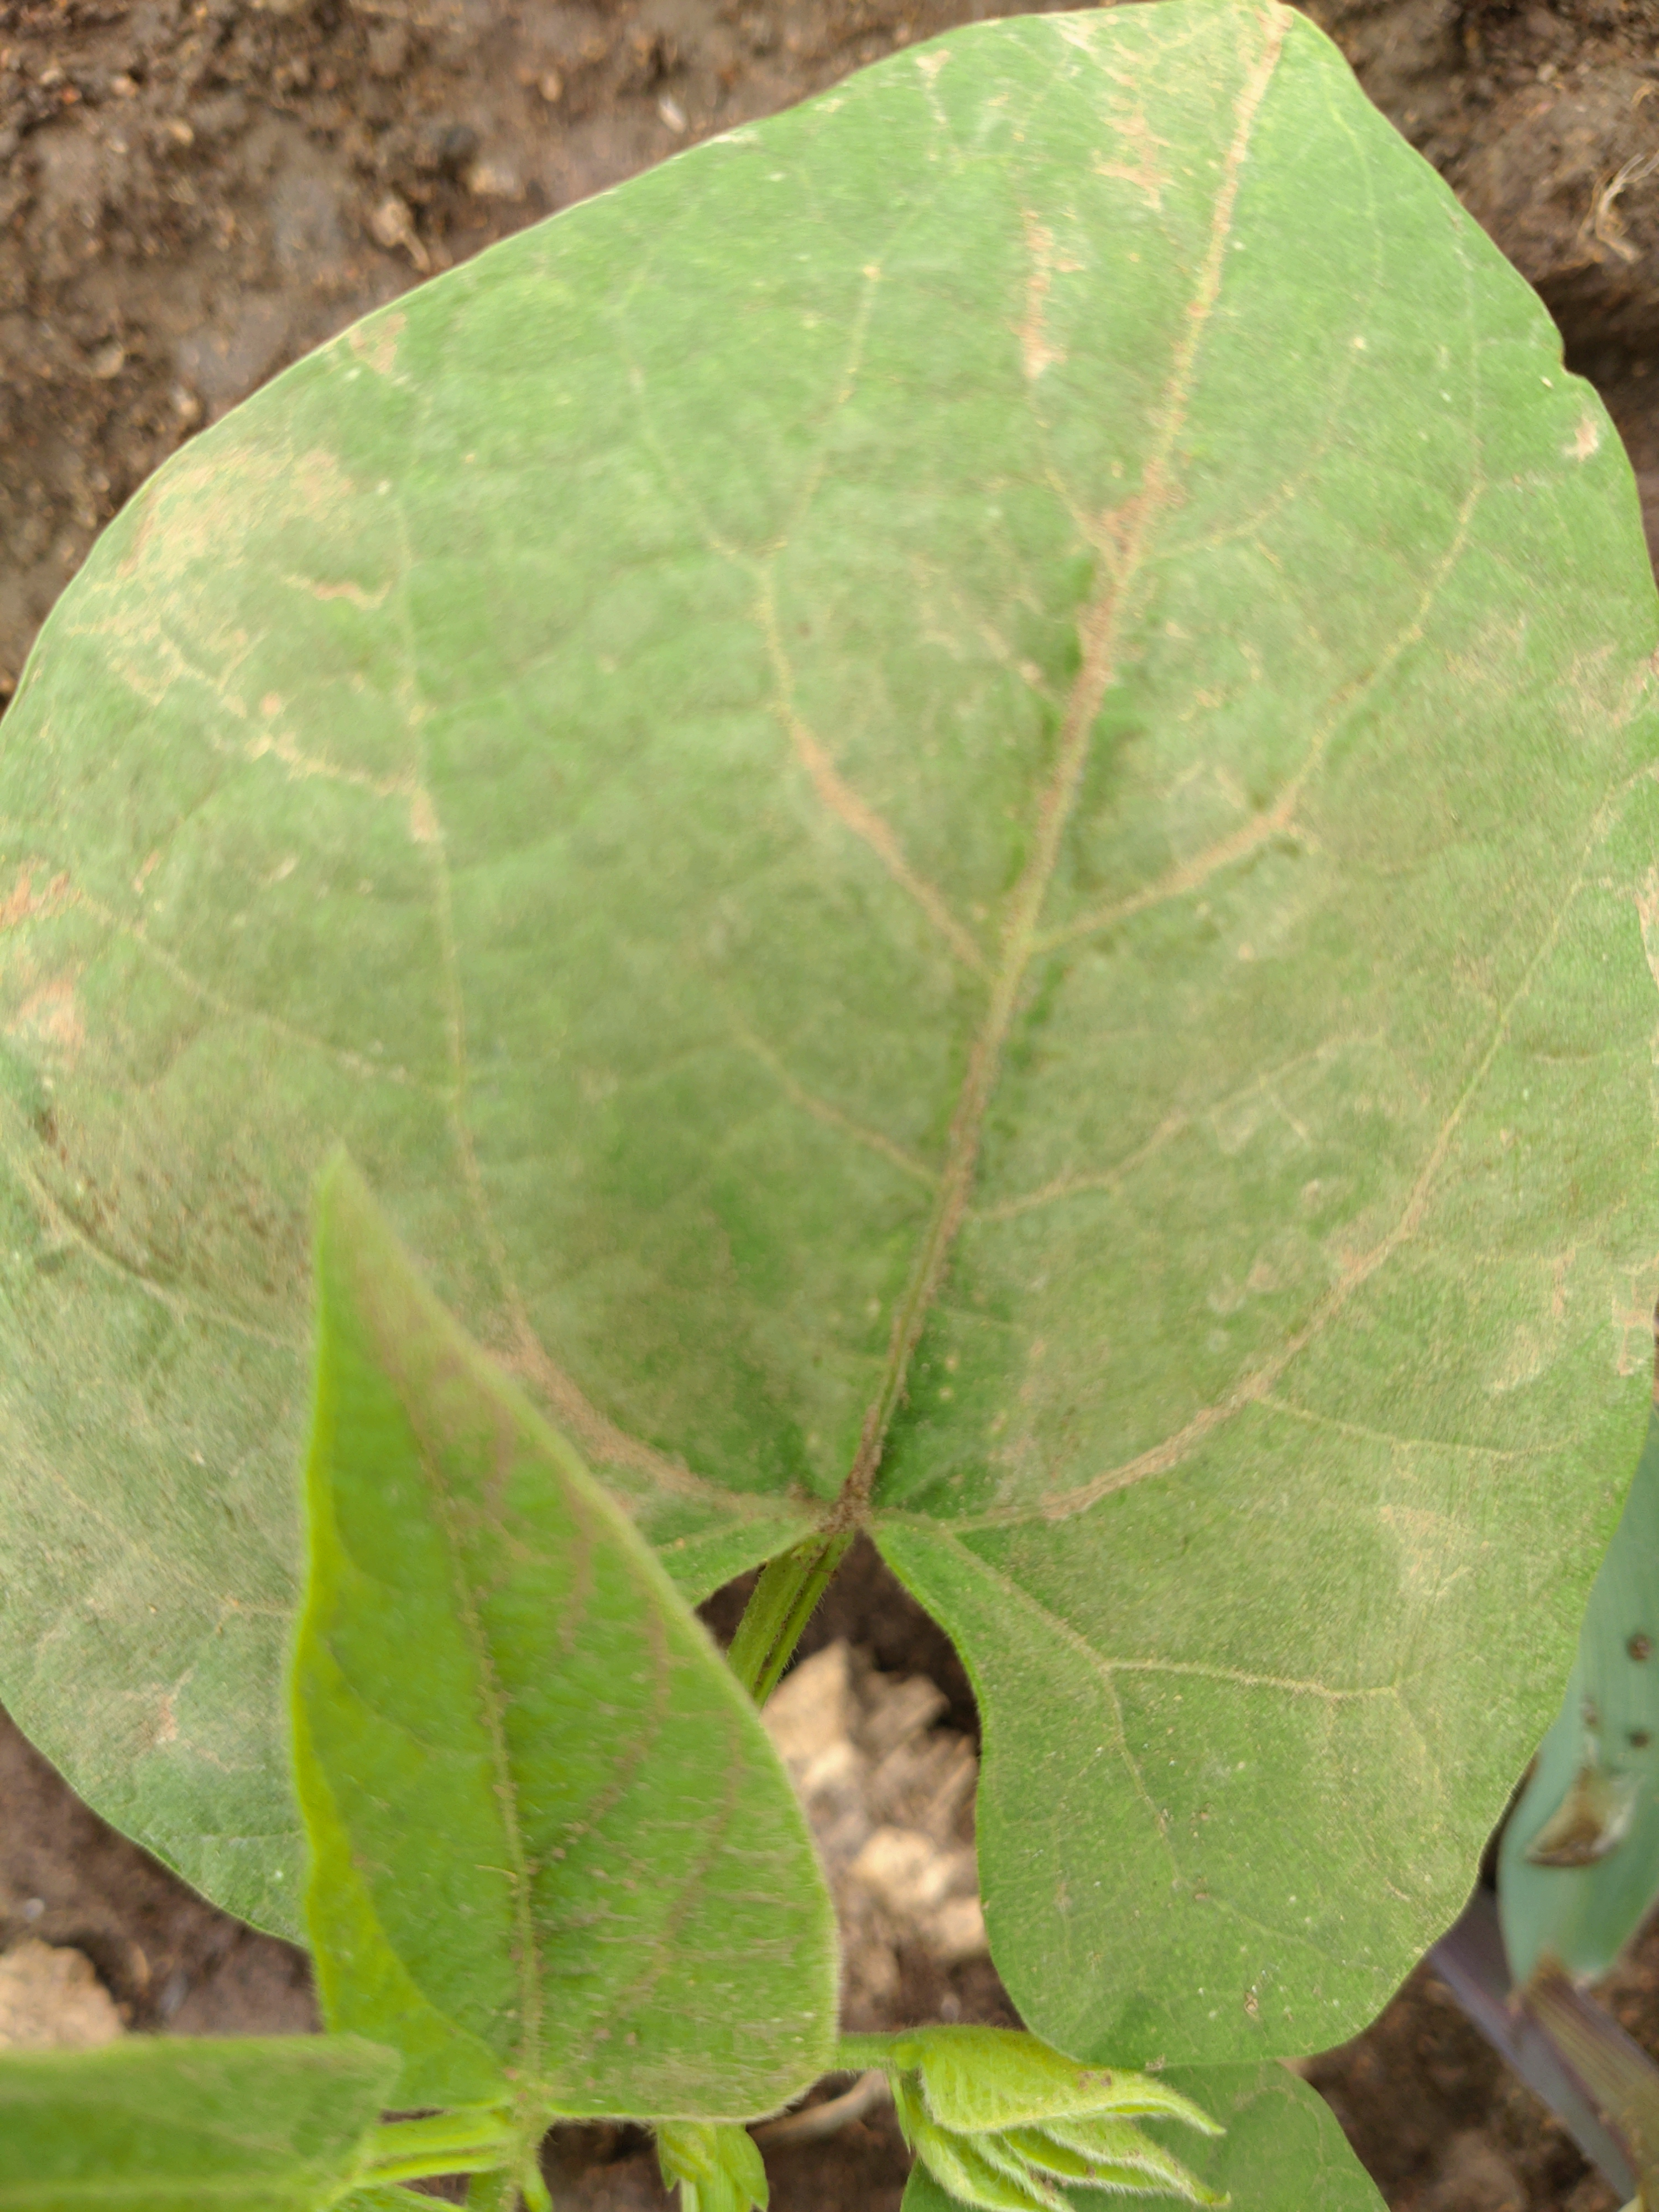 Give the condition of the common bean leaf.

healthy
